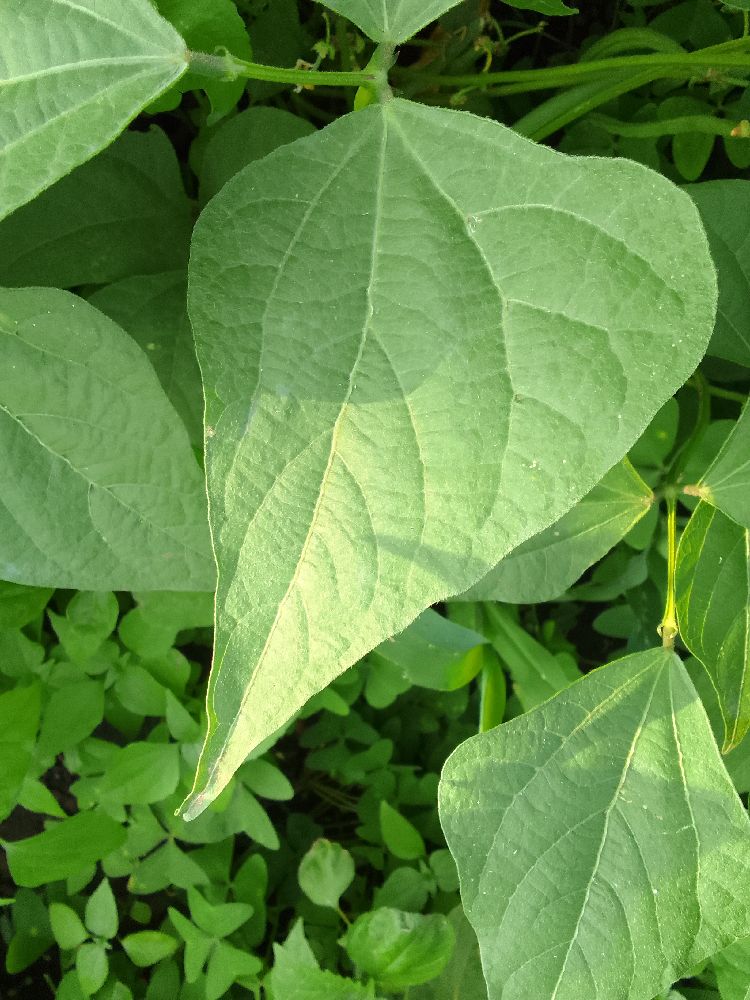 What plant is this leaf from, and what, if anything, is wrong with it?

common bean, healthy
